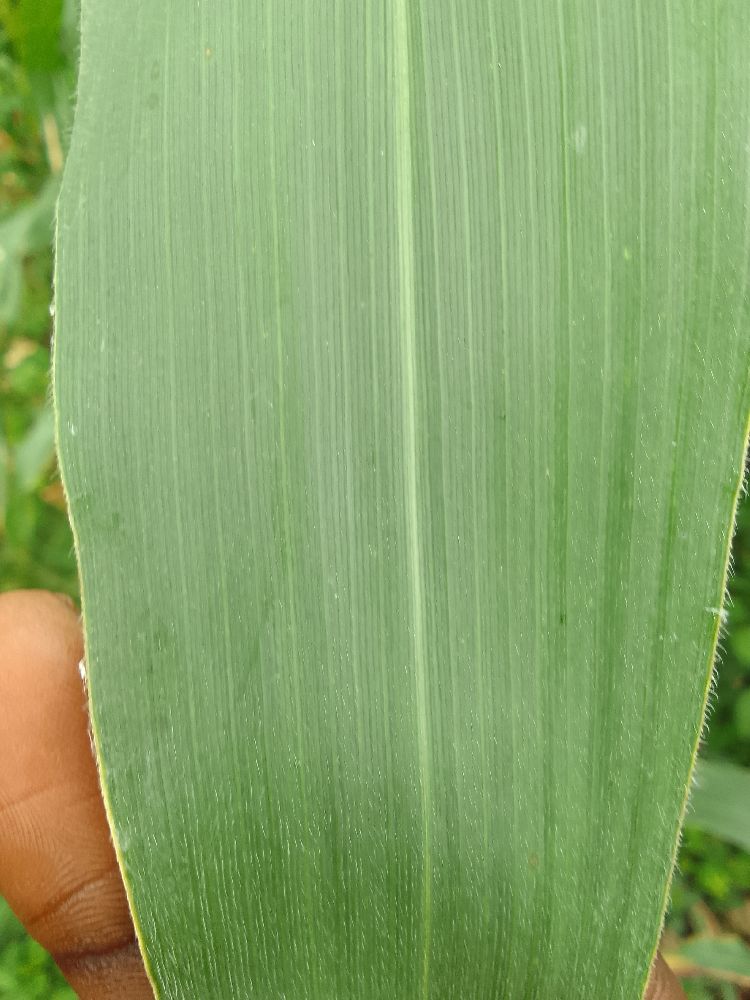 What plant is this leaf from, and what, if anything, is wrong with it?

maize, healthy
